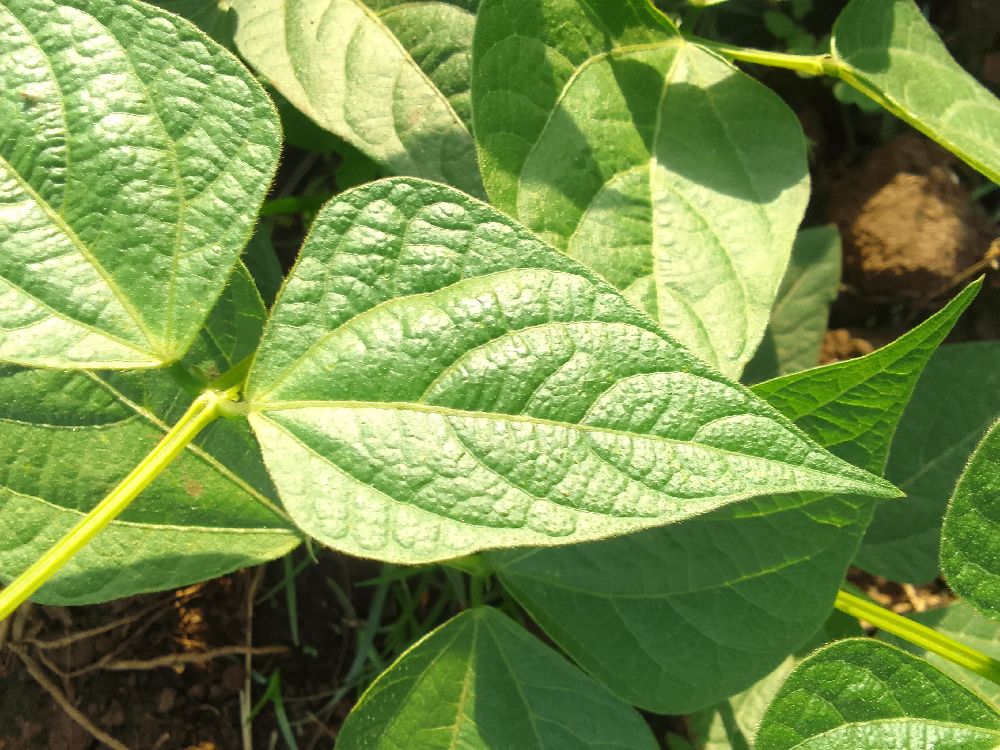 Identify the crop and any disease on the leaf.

common bean, healthy
